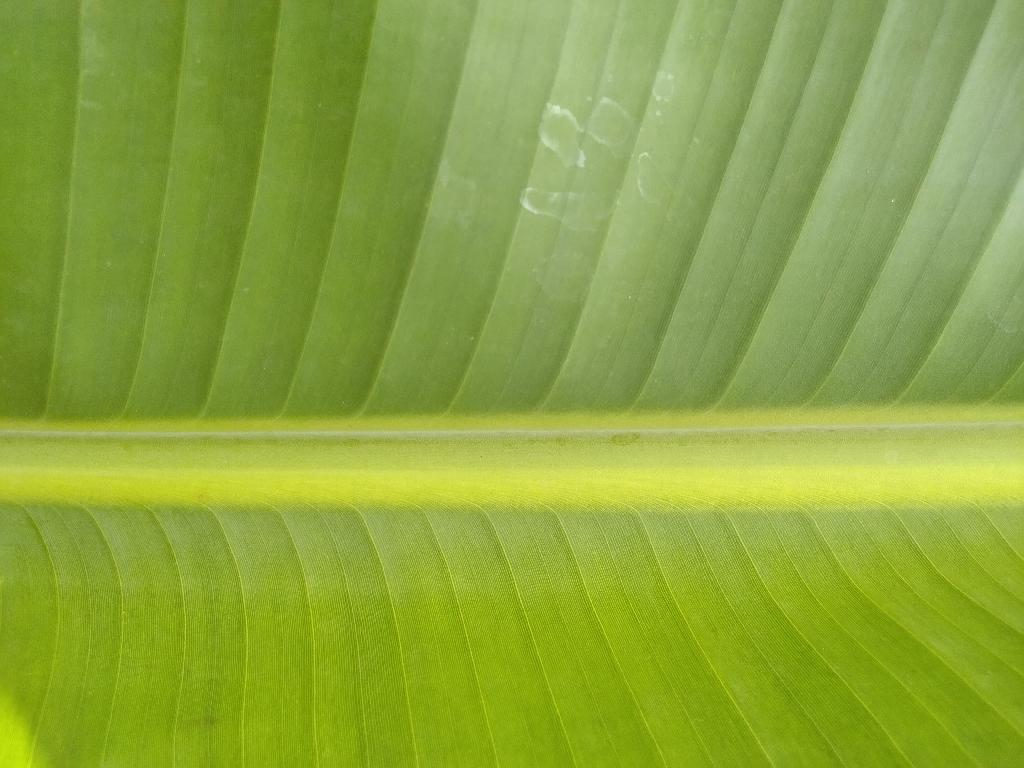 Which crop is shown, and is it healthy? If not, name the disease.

banana, healthy
